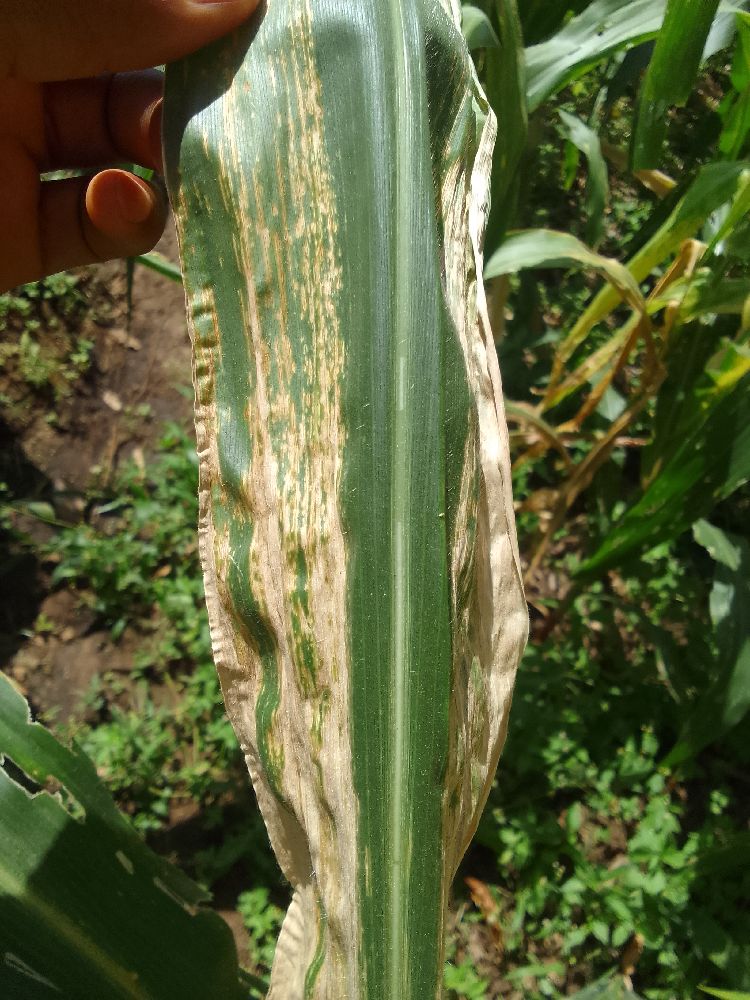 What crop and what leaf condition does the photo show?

maize, maize lethal necrosis
